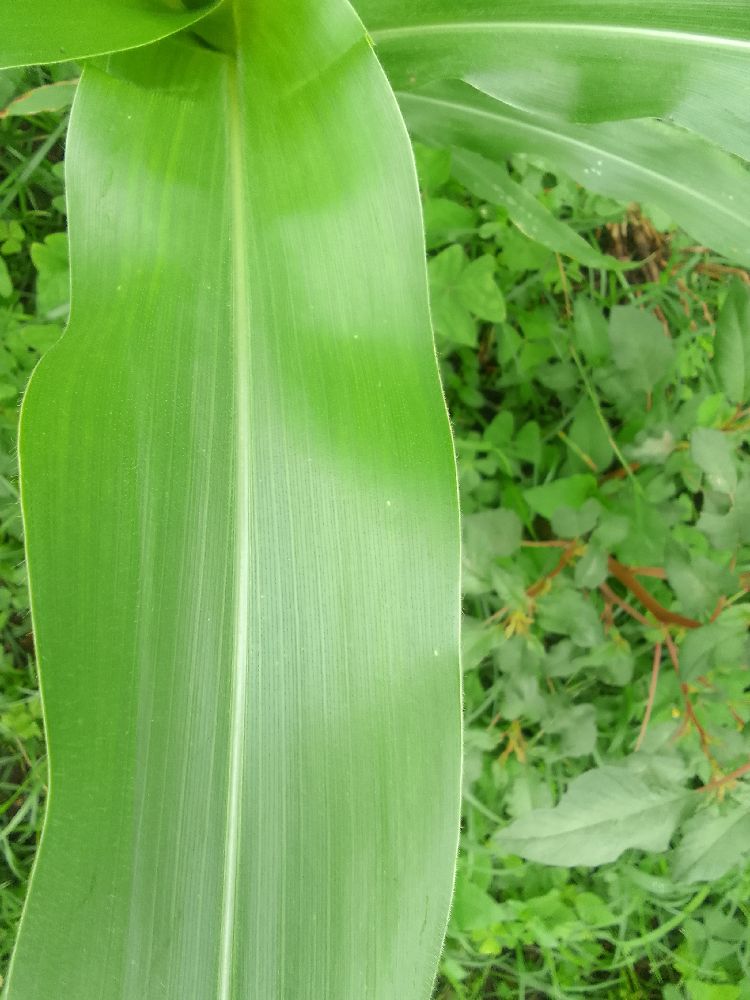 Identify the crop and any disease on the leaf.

maize, healthy
